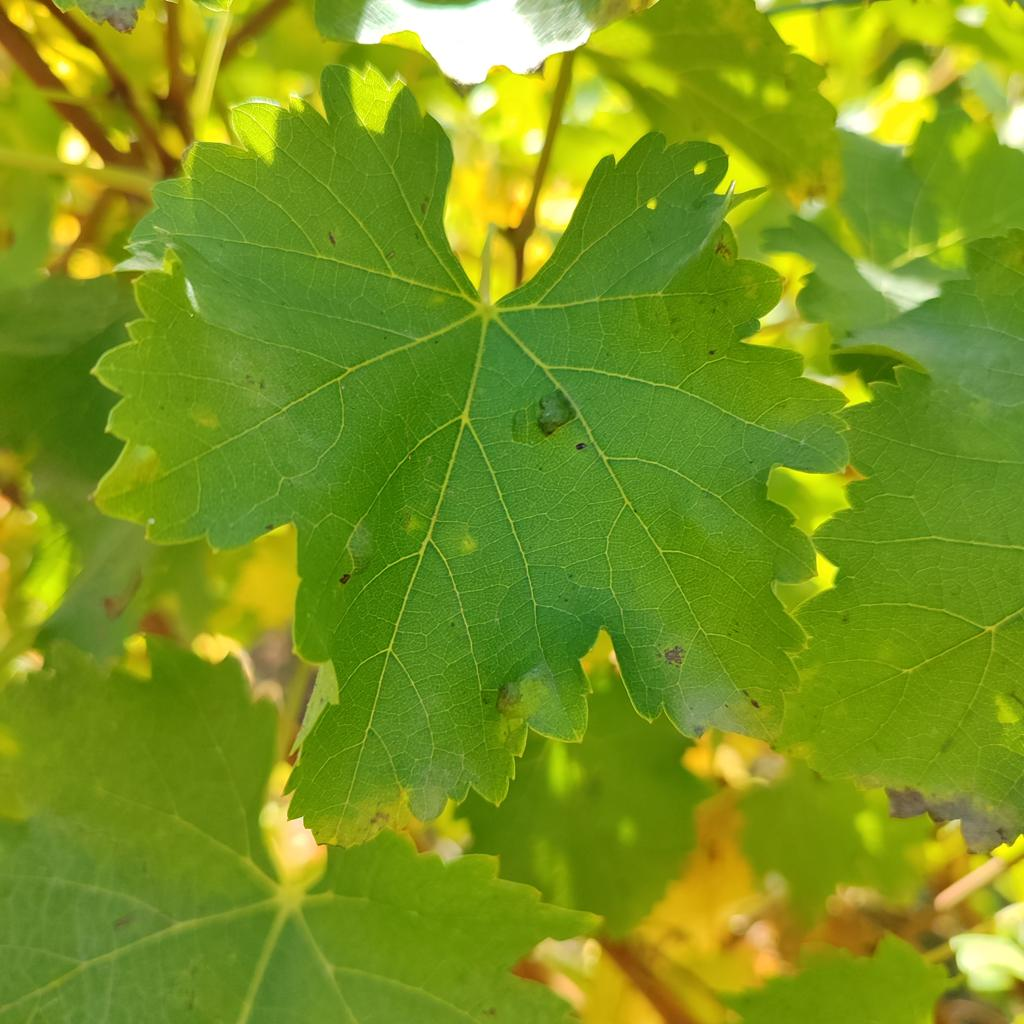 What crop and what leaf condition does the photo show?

grapevine, erineum mite
